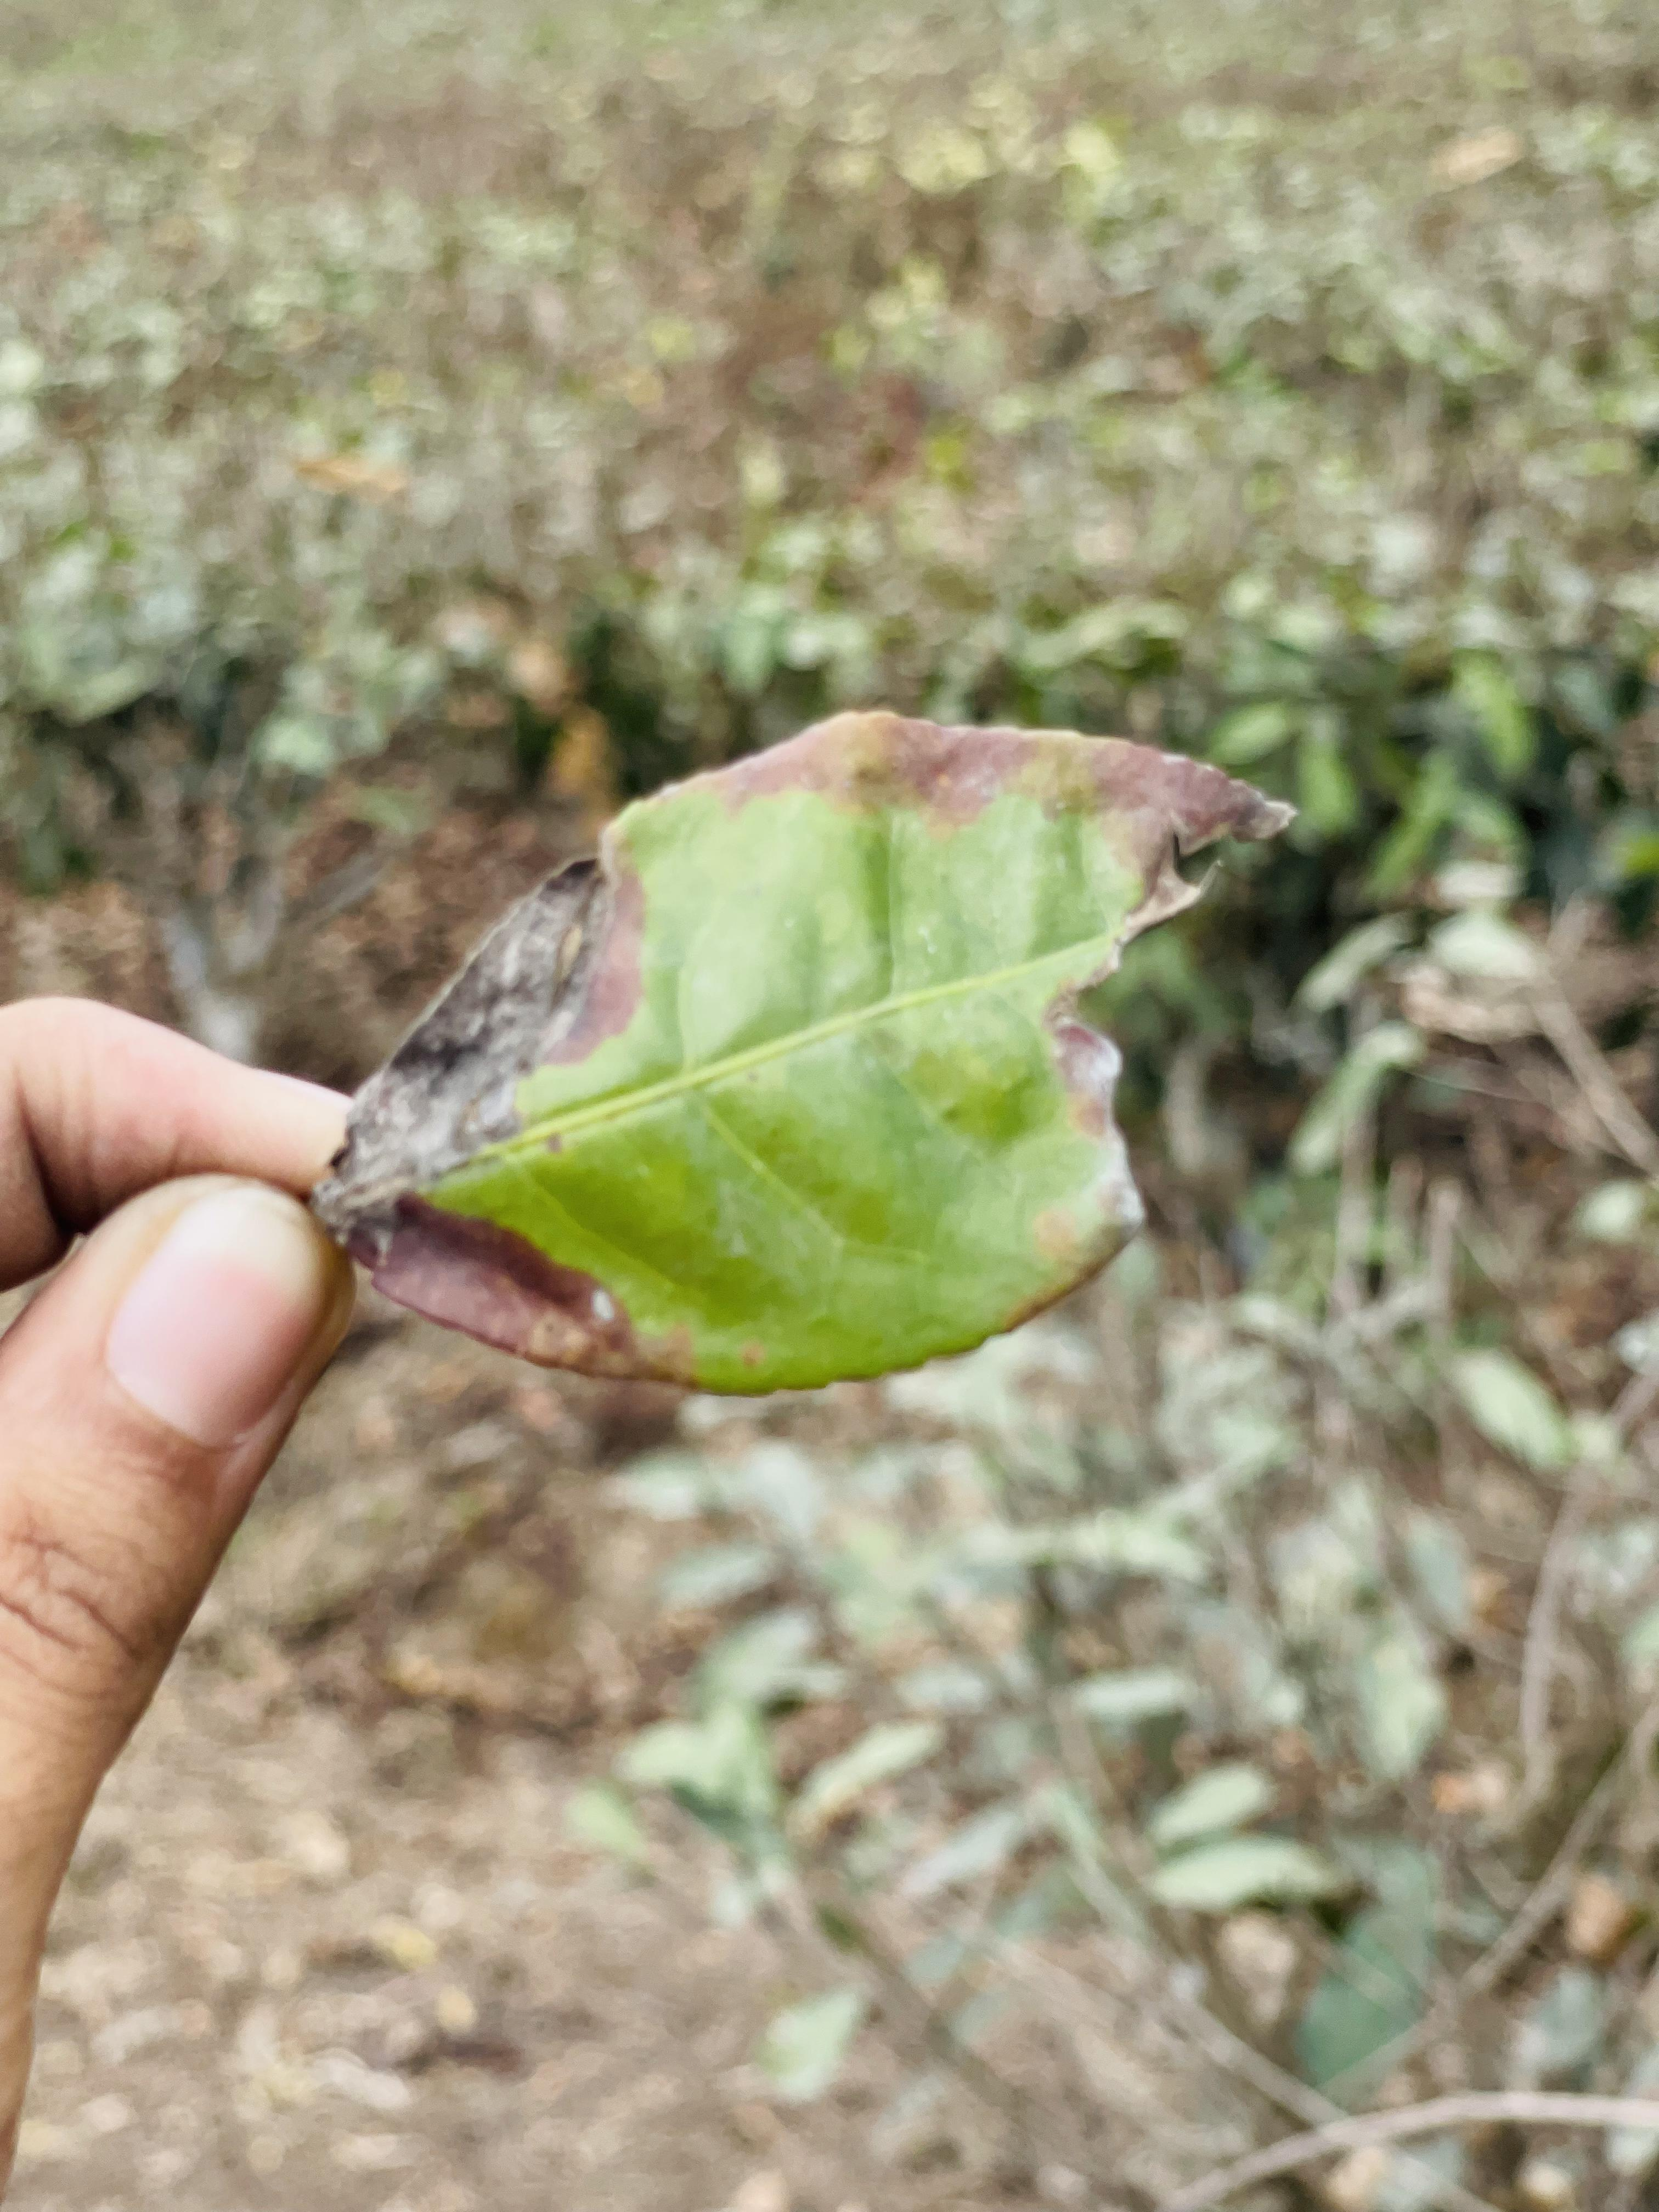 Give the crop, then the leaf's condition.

tea, blight
